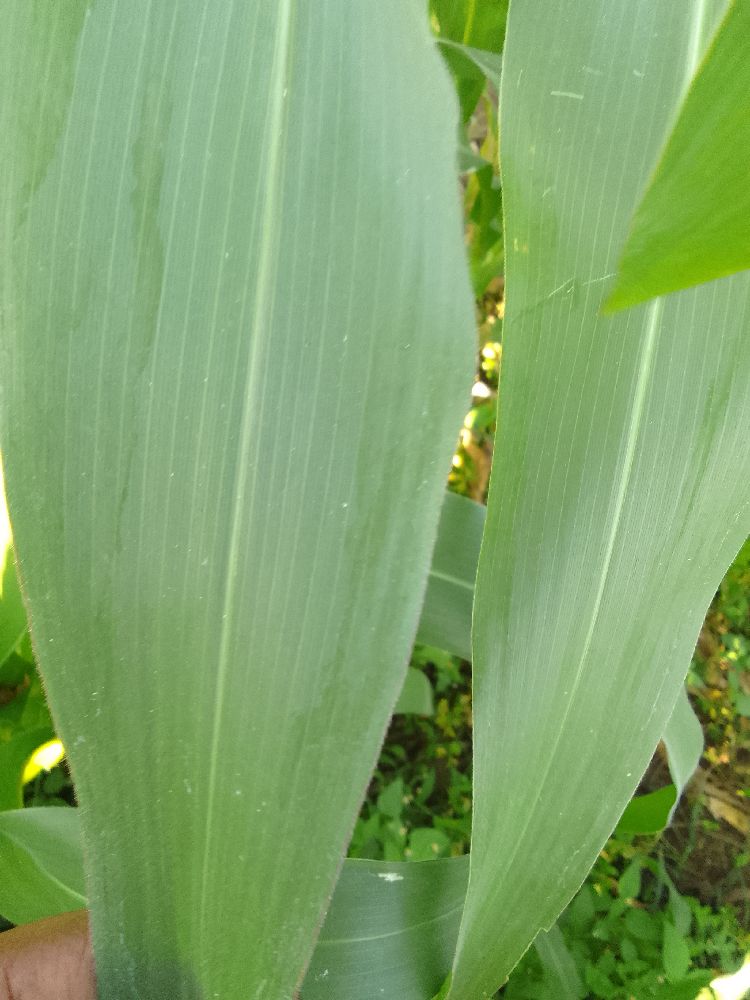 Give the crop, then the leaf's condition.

maize, healthy
